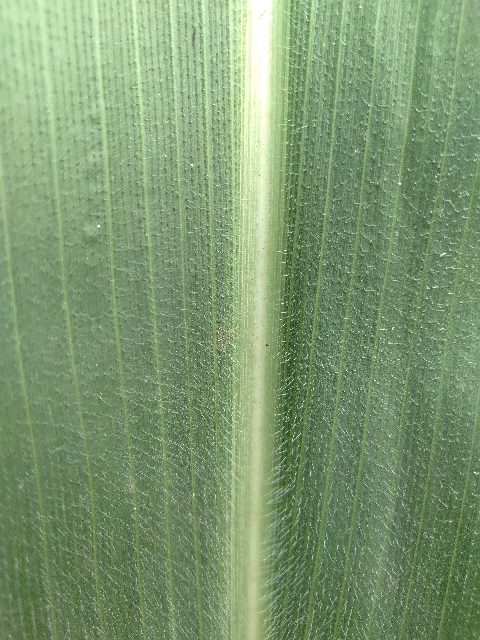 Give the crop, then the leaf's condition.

maize, healthy
